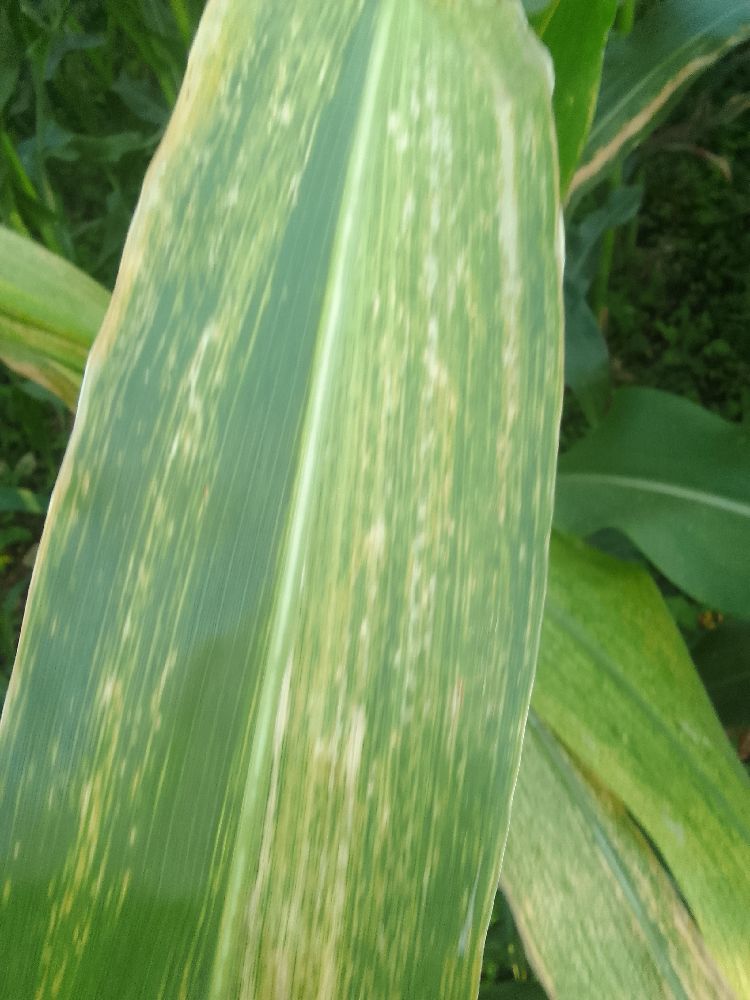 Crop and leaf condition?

maize, maize lethal necrosis
